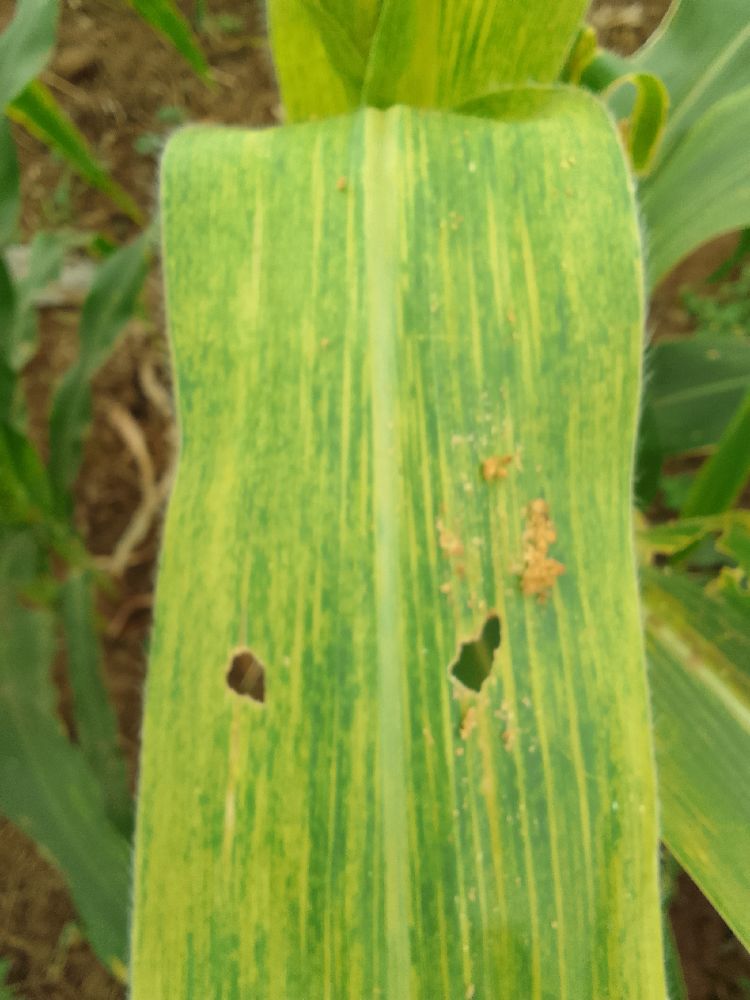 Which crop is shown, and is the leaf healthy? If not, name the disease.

maize, maize lethal necrosis
